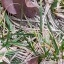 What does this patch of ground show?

grass
